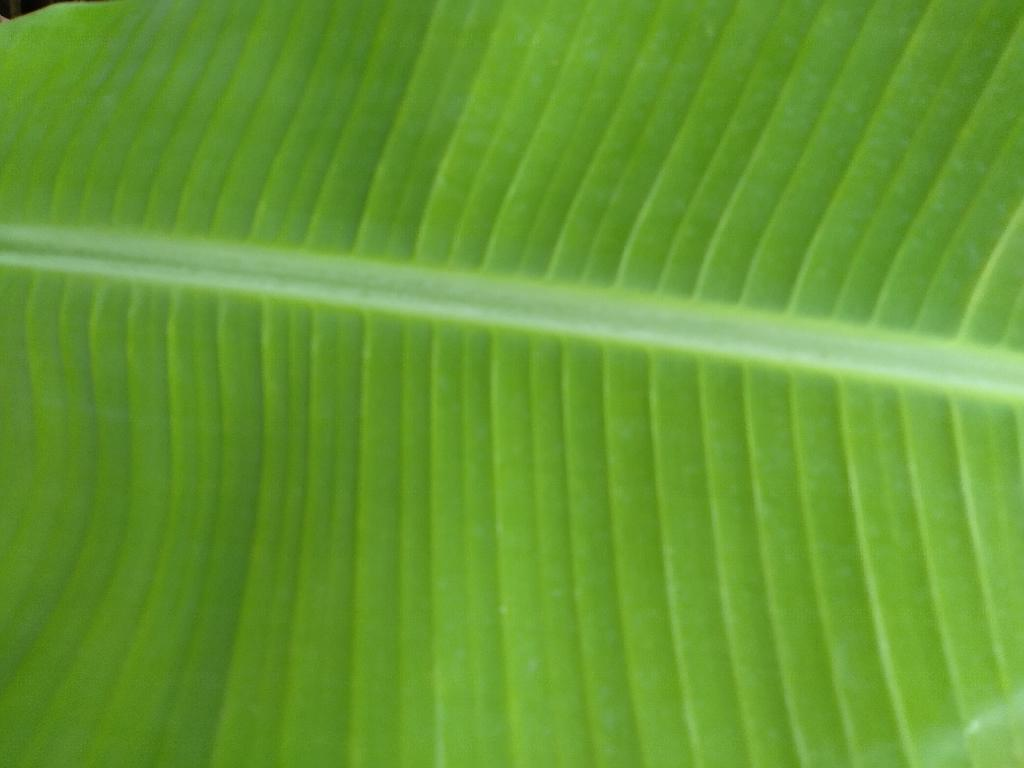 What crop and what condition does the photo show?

banana, healthy
